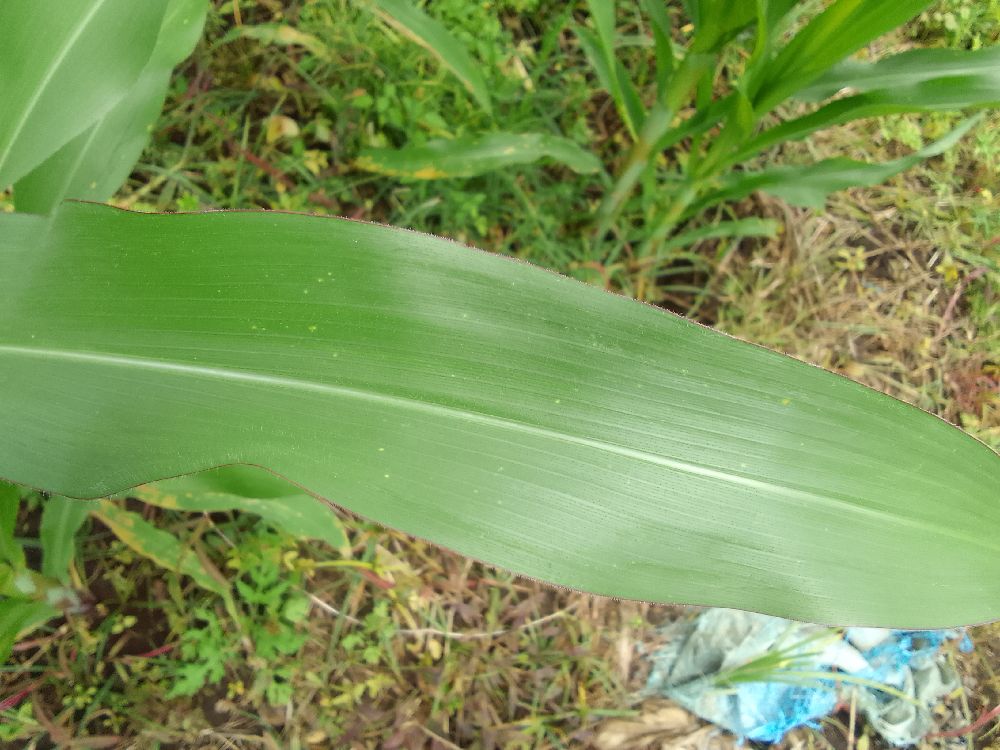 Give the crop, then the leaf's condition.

maize, healthy
